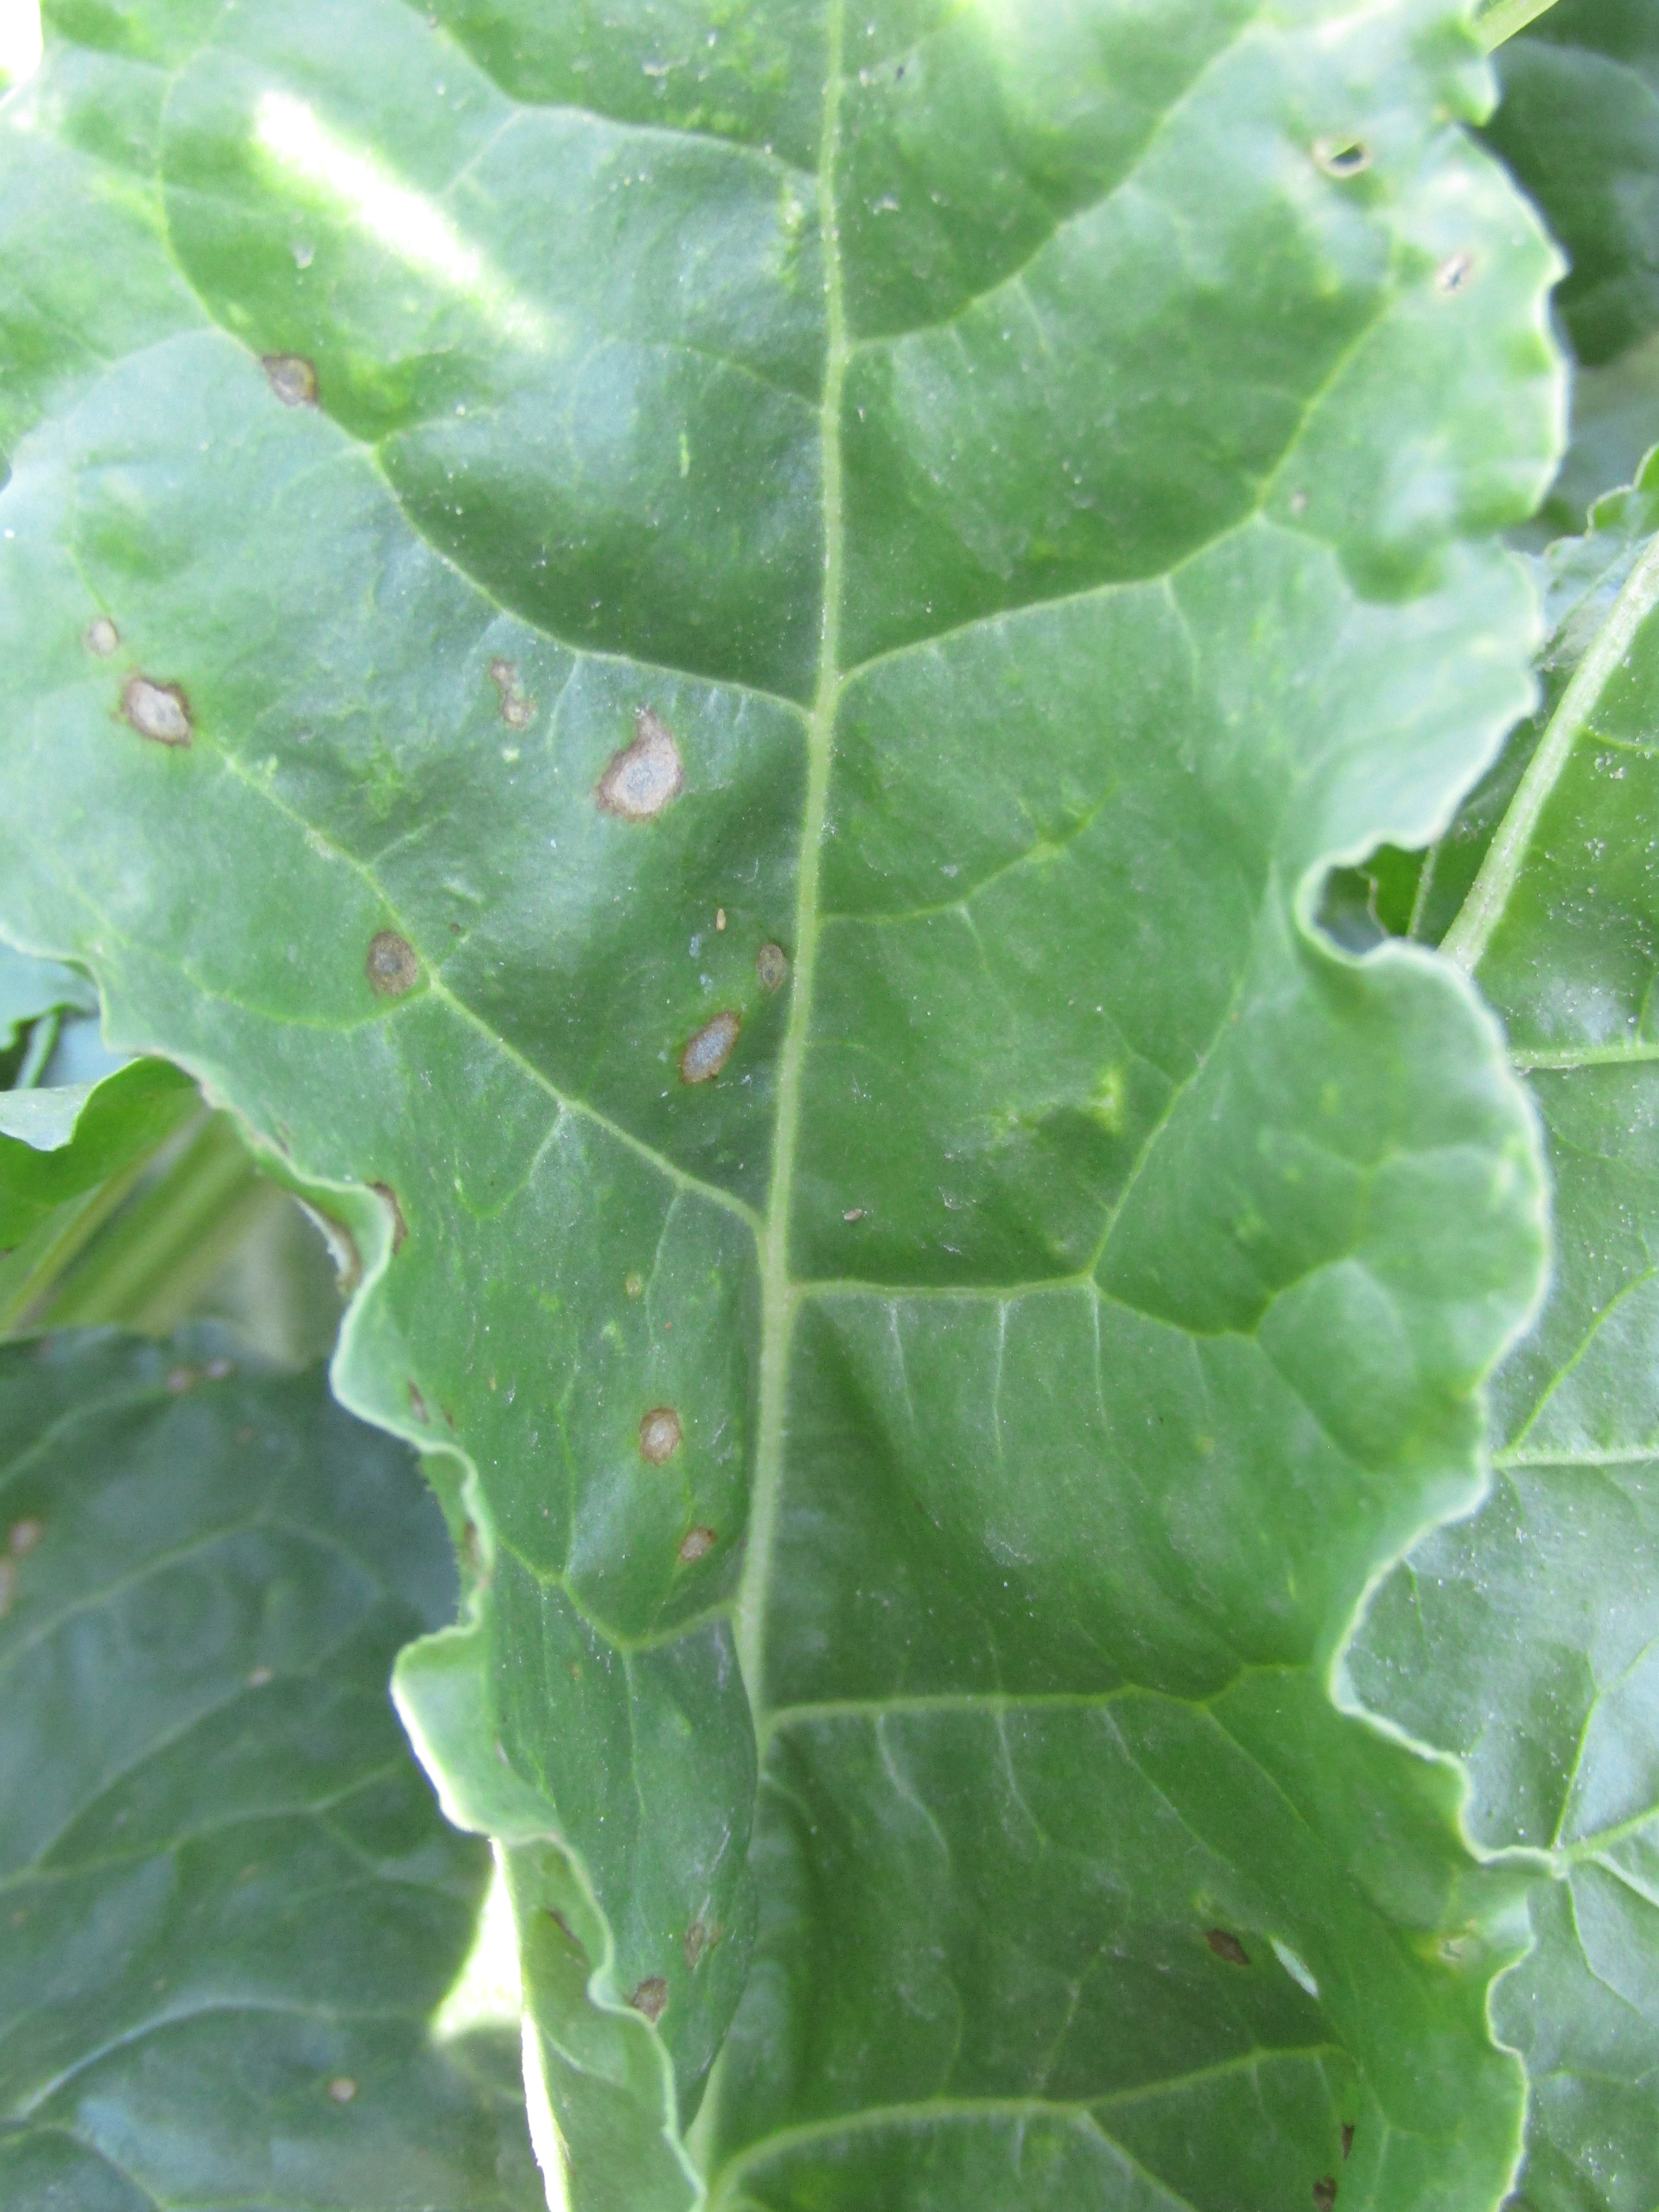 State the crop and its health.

beet, cercospora
